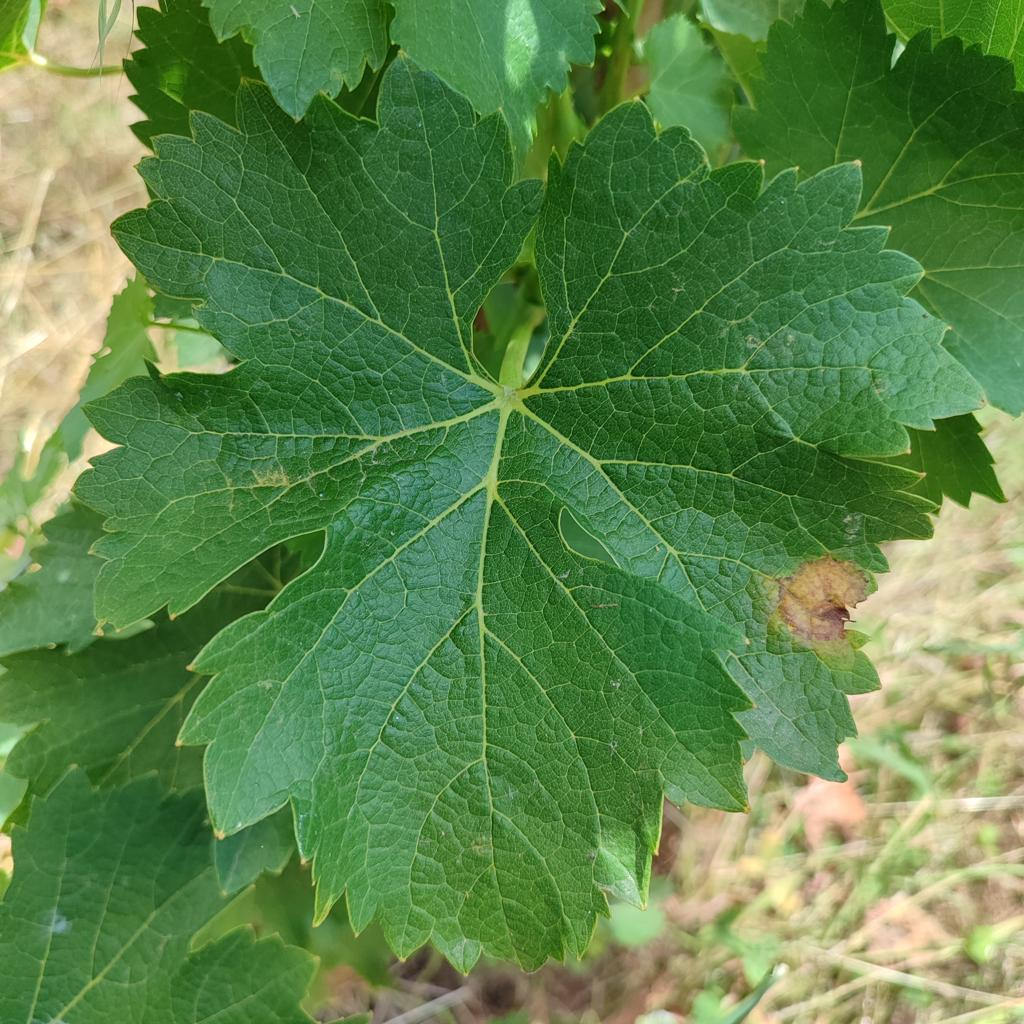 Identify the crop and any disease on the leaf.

grapevine, downy mildew
